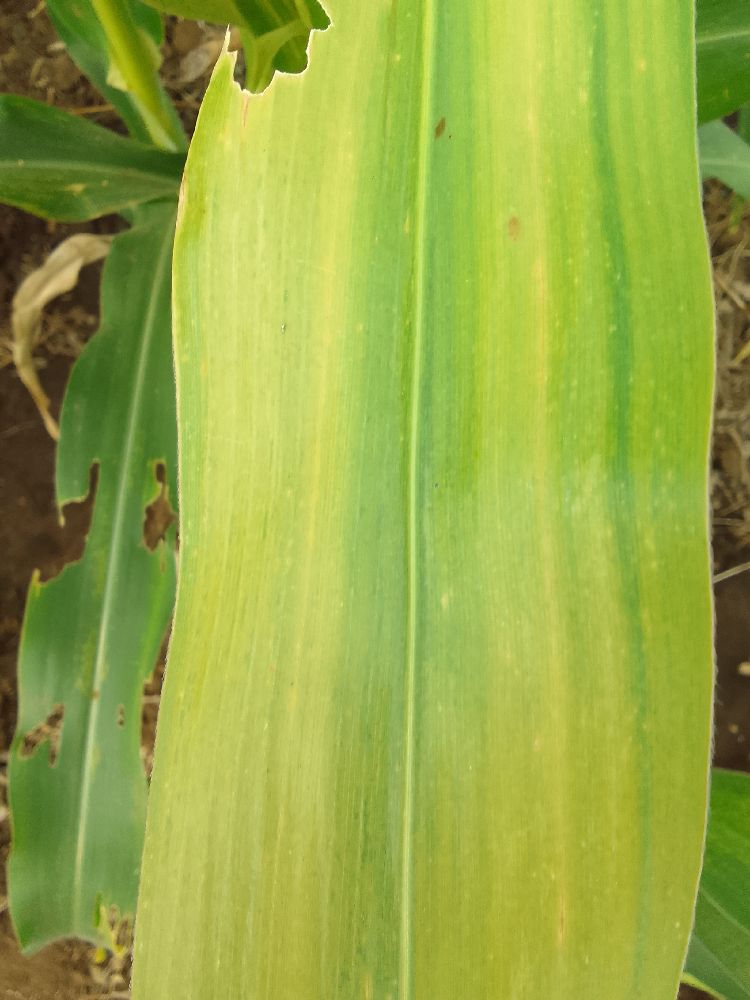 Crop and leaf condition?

maize, maize lethal necrosis
